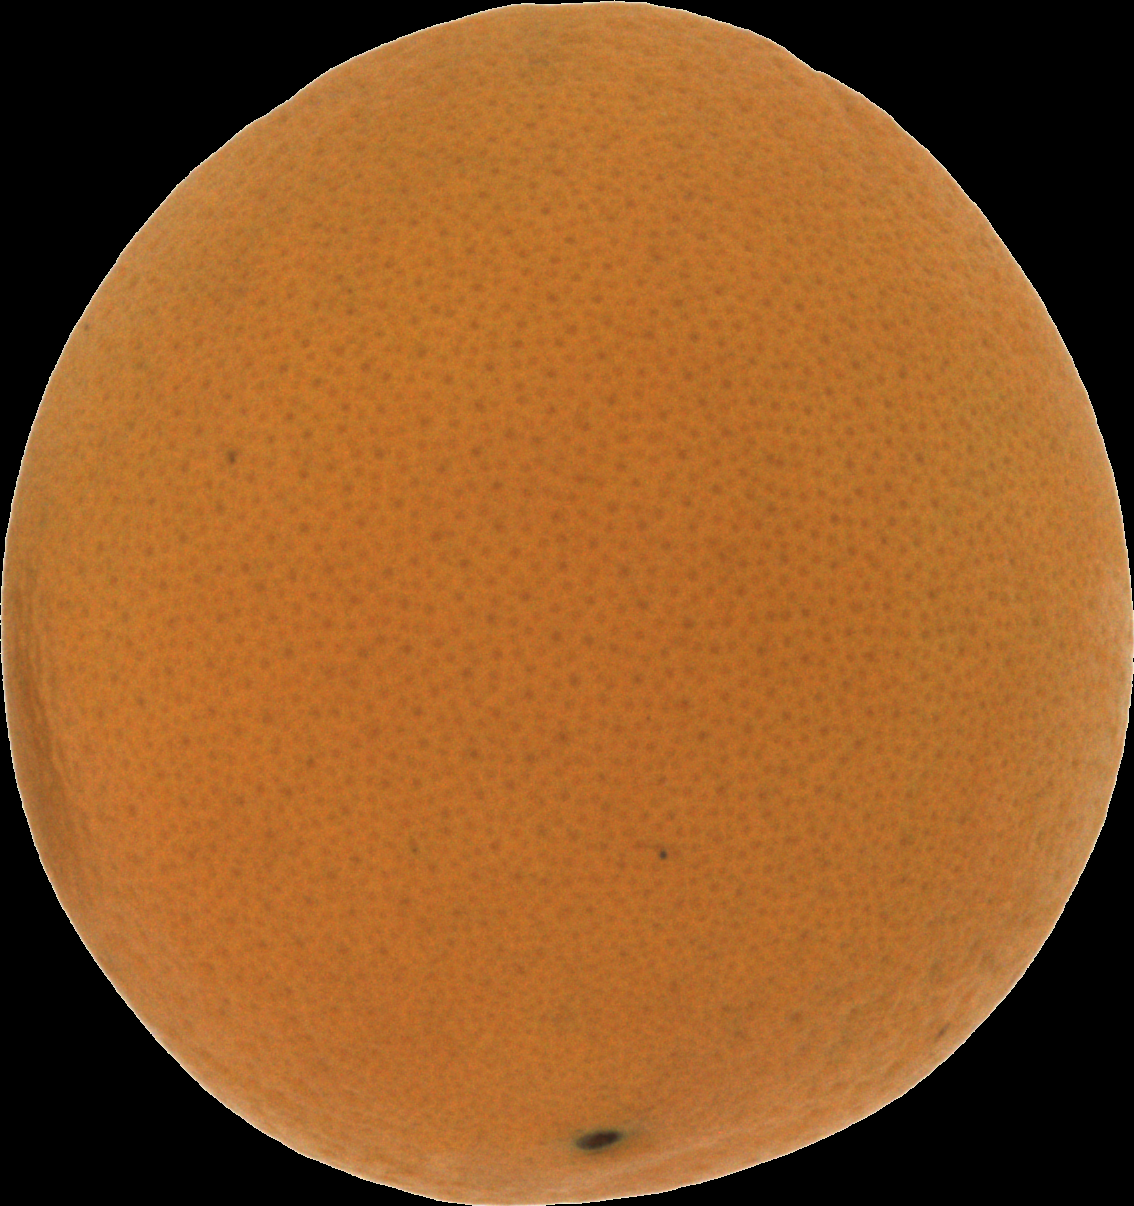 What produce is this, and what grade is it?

orange, good
